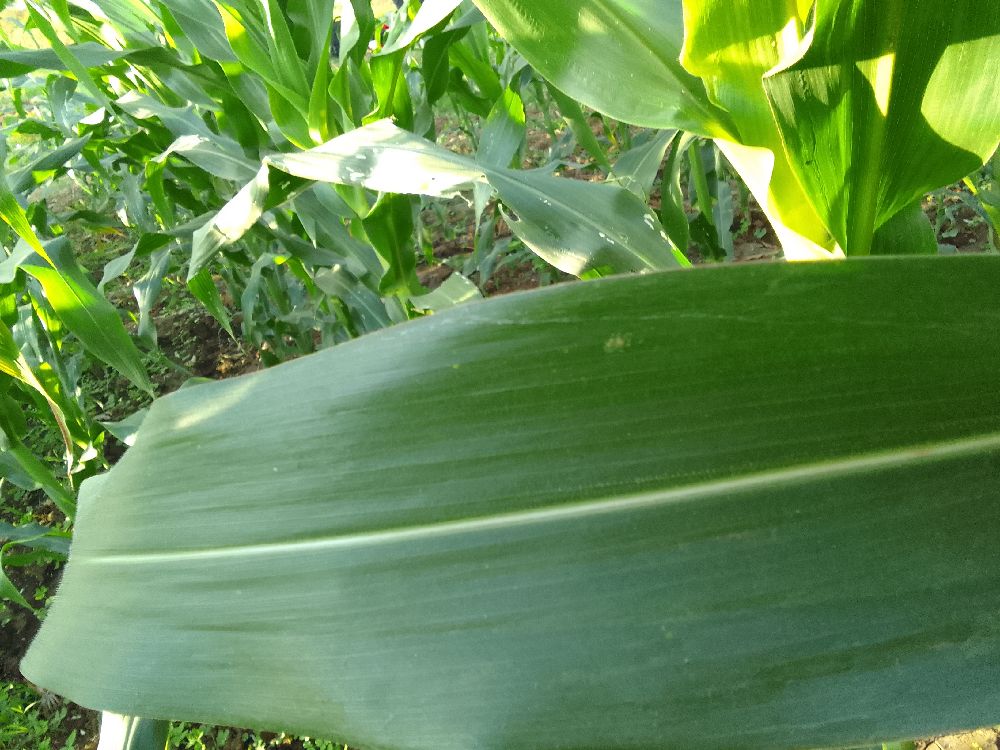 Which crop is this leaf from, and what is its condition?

maize, healthy
